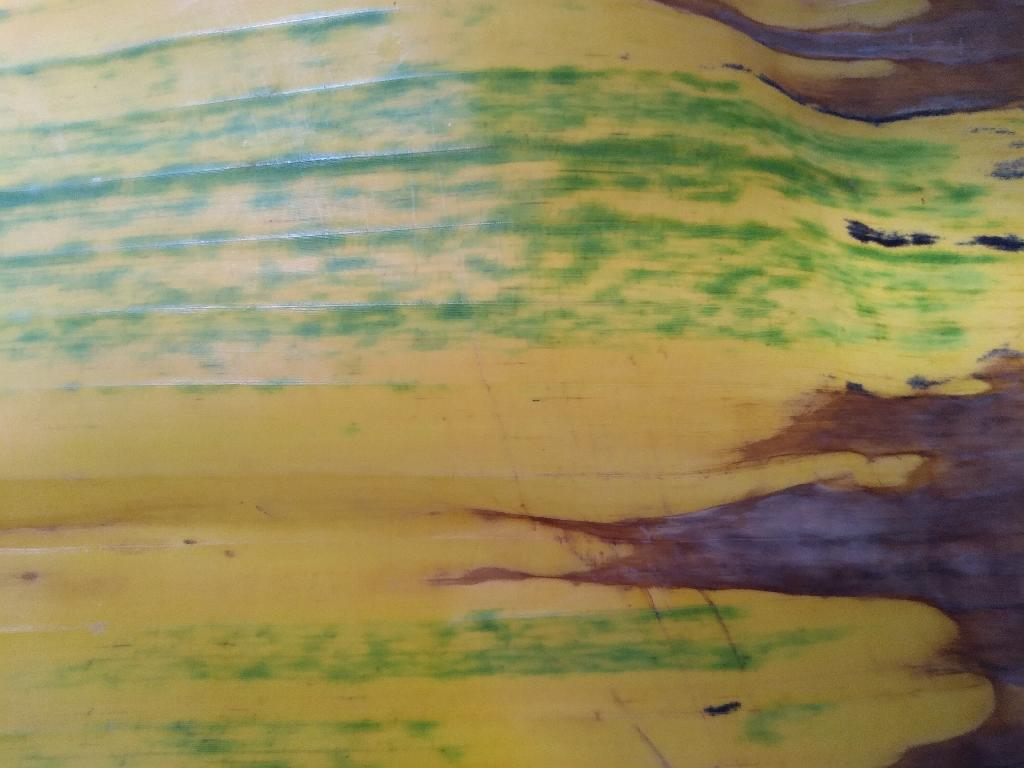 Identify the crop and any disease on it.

banana, fusarium wilt race 1
